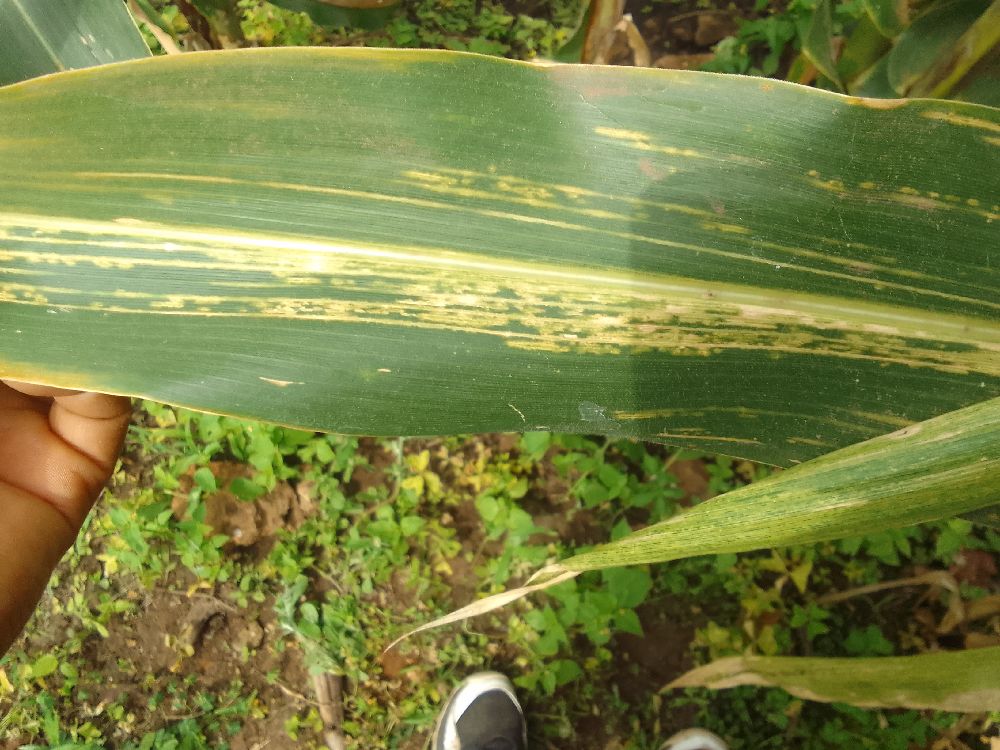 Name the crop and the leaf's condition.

maize, maize lethal necrosis
